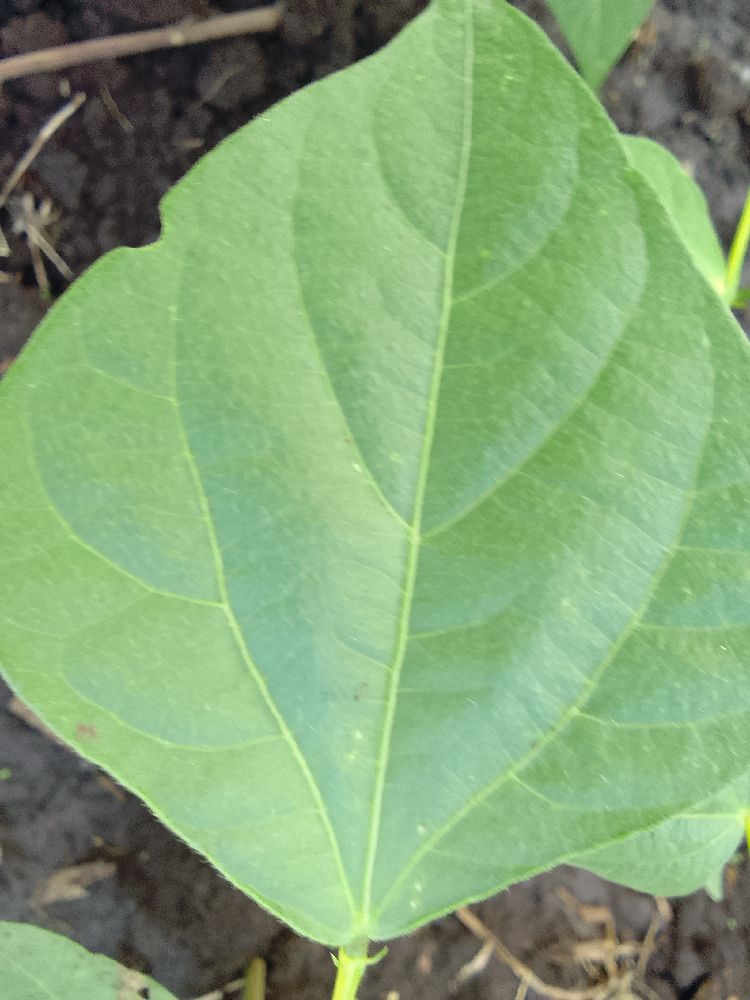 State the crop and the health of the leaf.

common bean, healthy
